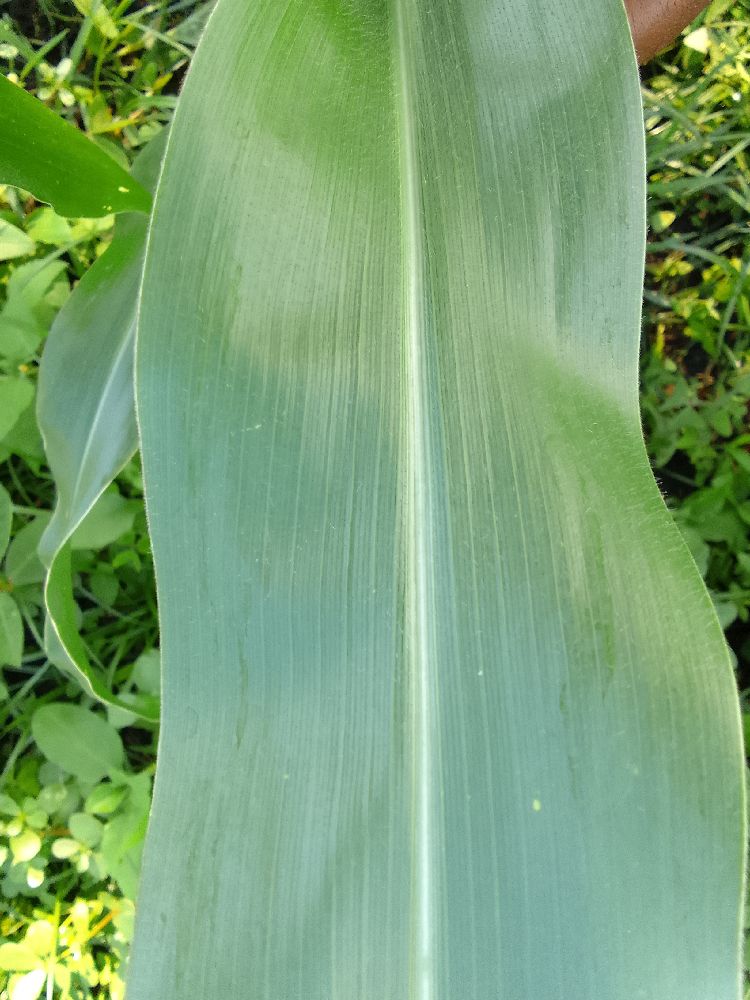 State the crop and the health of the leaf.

maize, healthy
